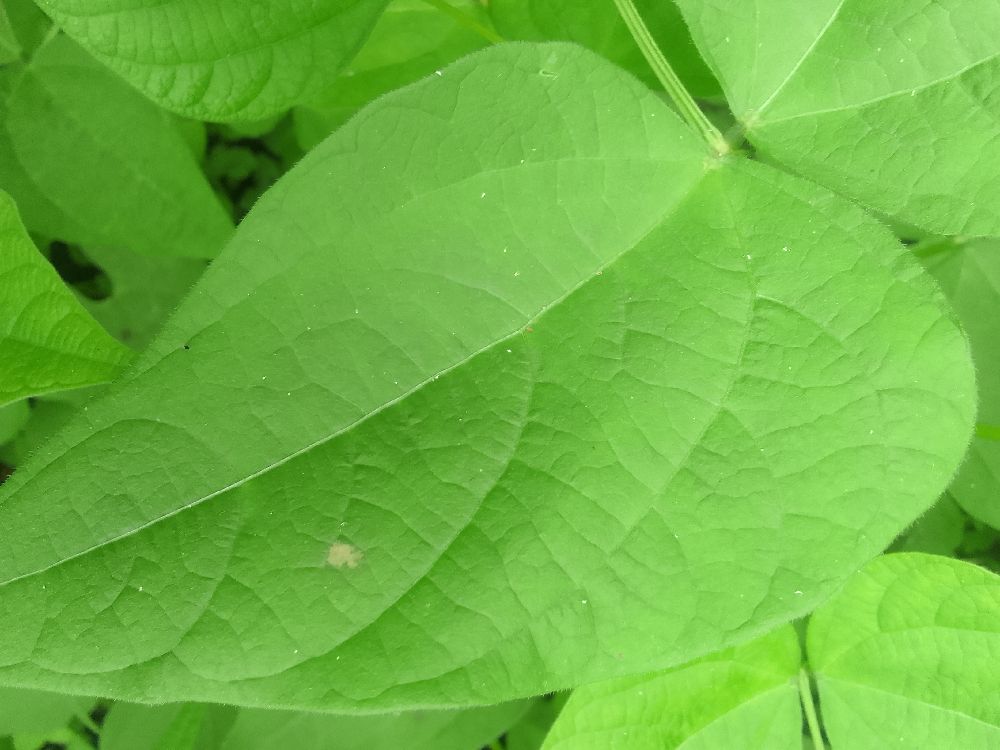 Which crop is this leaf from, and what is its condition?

common bean, healthy
